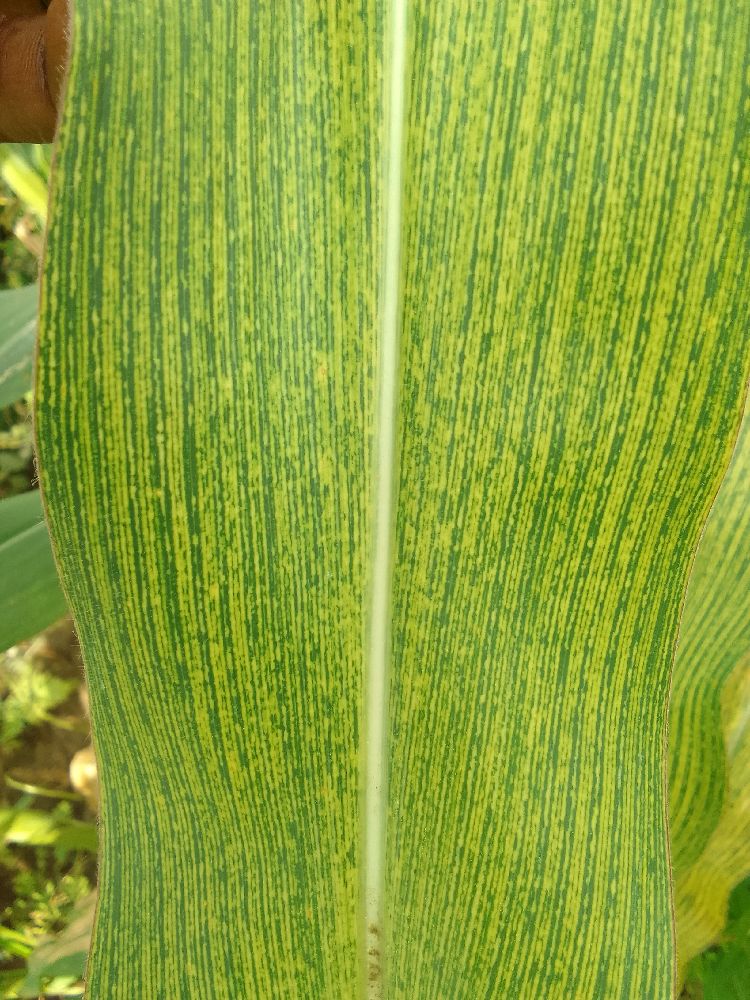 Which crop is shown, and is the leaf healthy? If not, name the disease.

maize, maize streak virus
